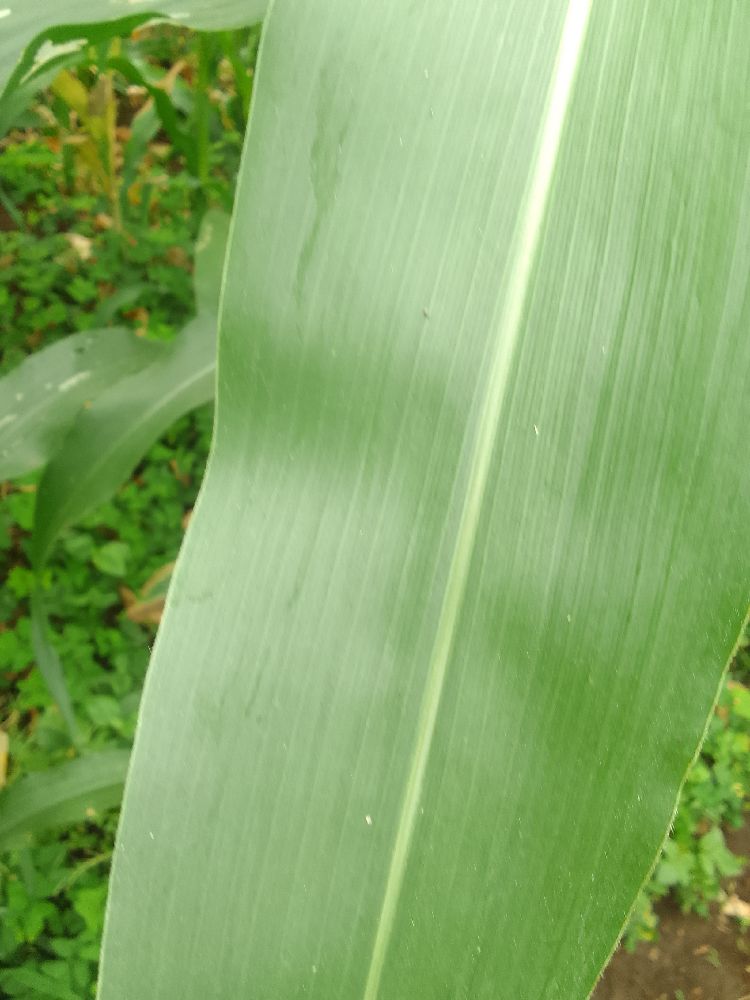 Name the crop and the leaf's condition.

maize, healthy
